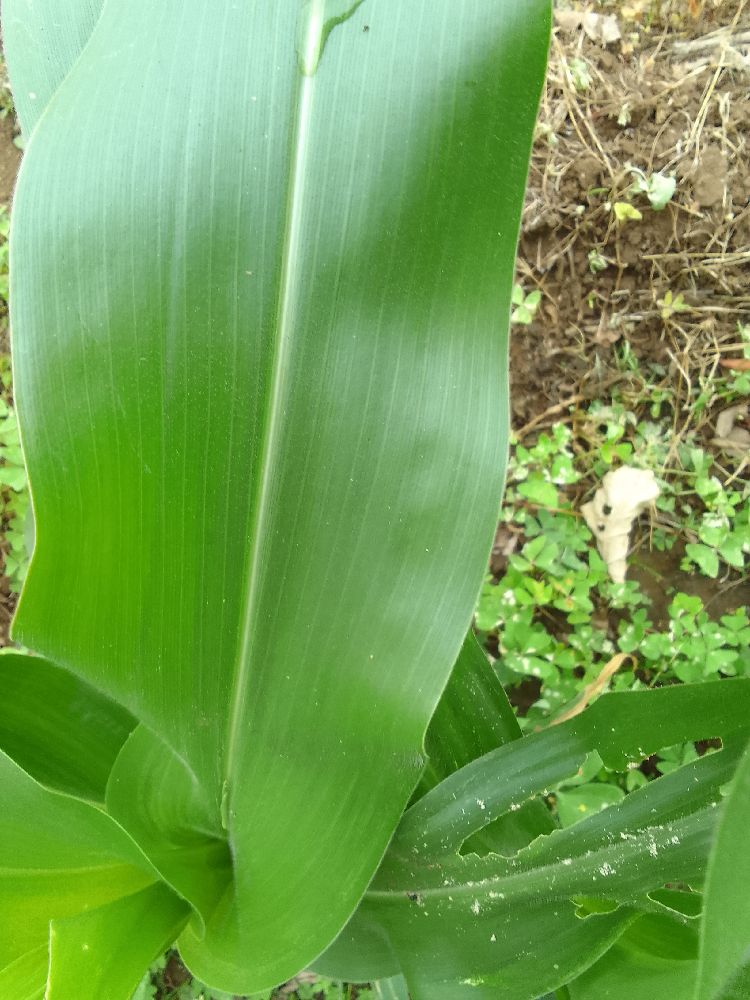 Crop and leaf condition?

maize, healthy
